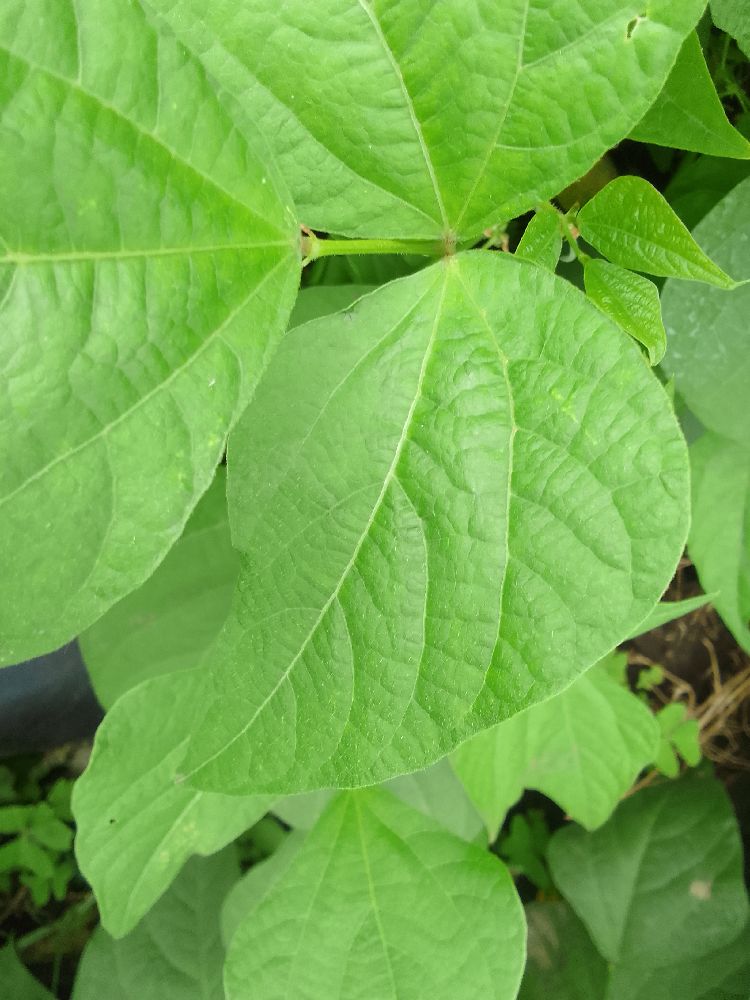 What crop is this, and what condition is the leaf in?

common bean, healthy
